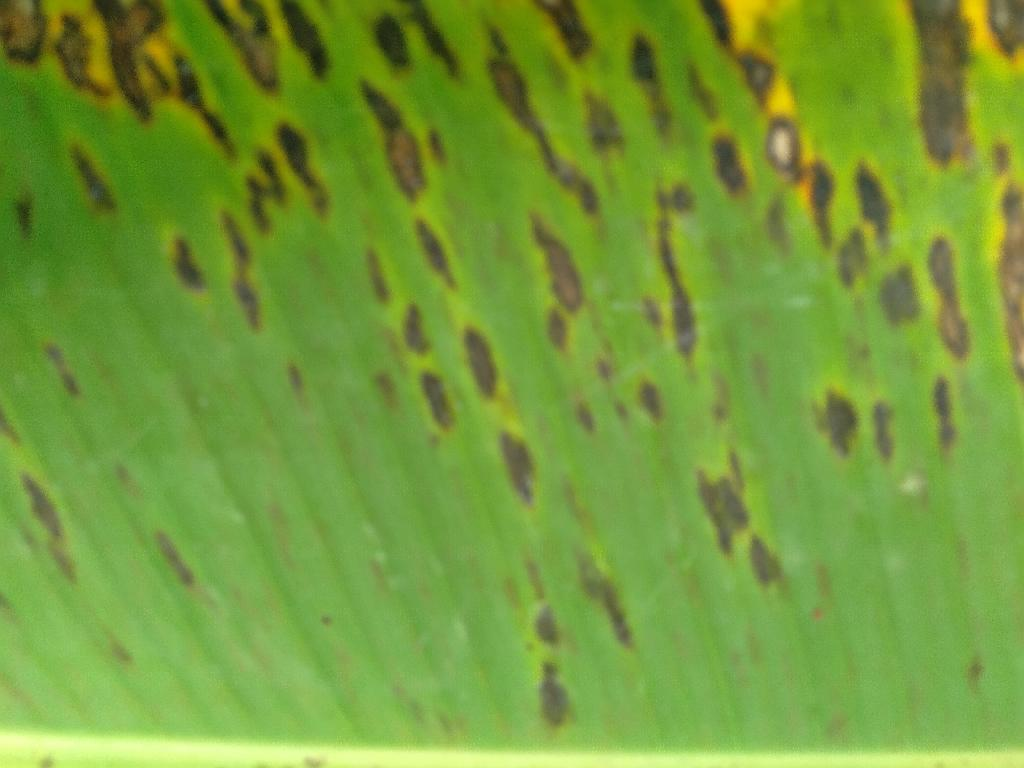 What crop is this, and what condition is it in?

banana, black sigatoka
